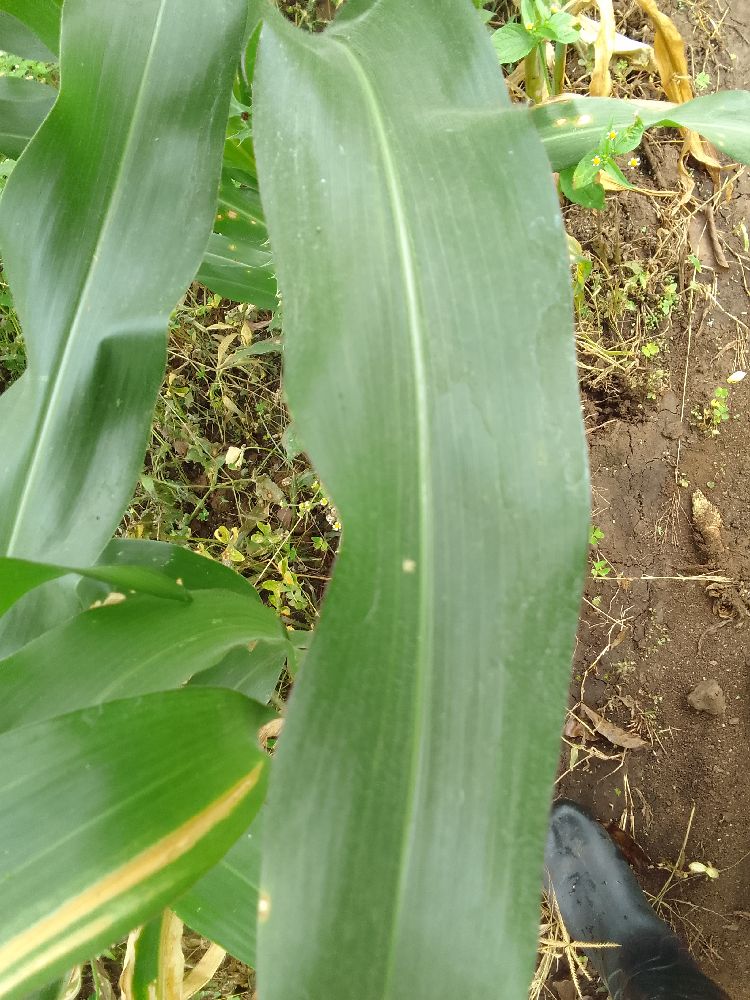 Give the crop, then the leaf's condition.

maize, healthy
